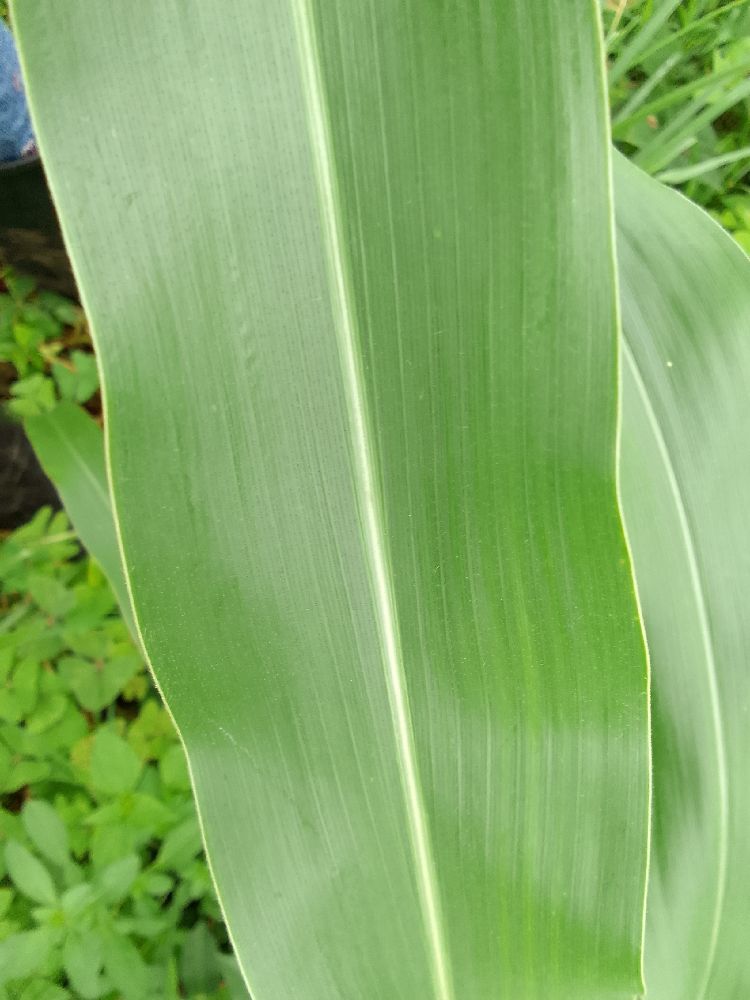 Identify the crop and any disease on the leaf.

maize, healthy
